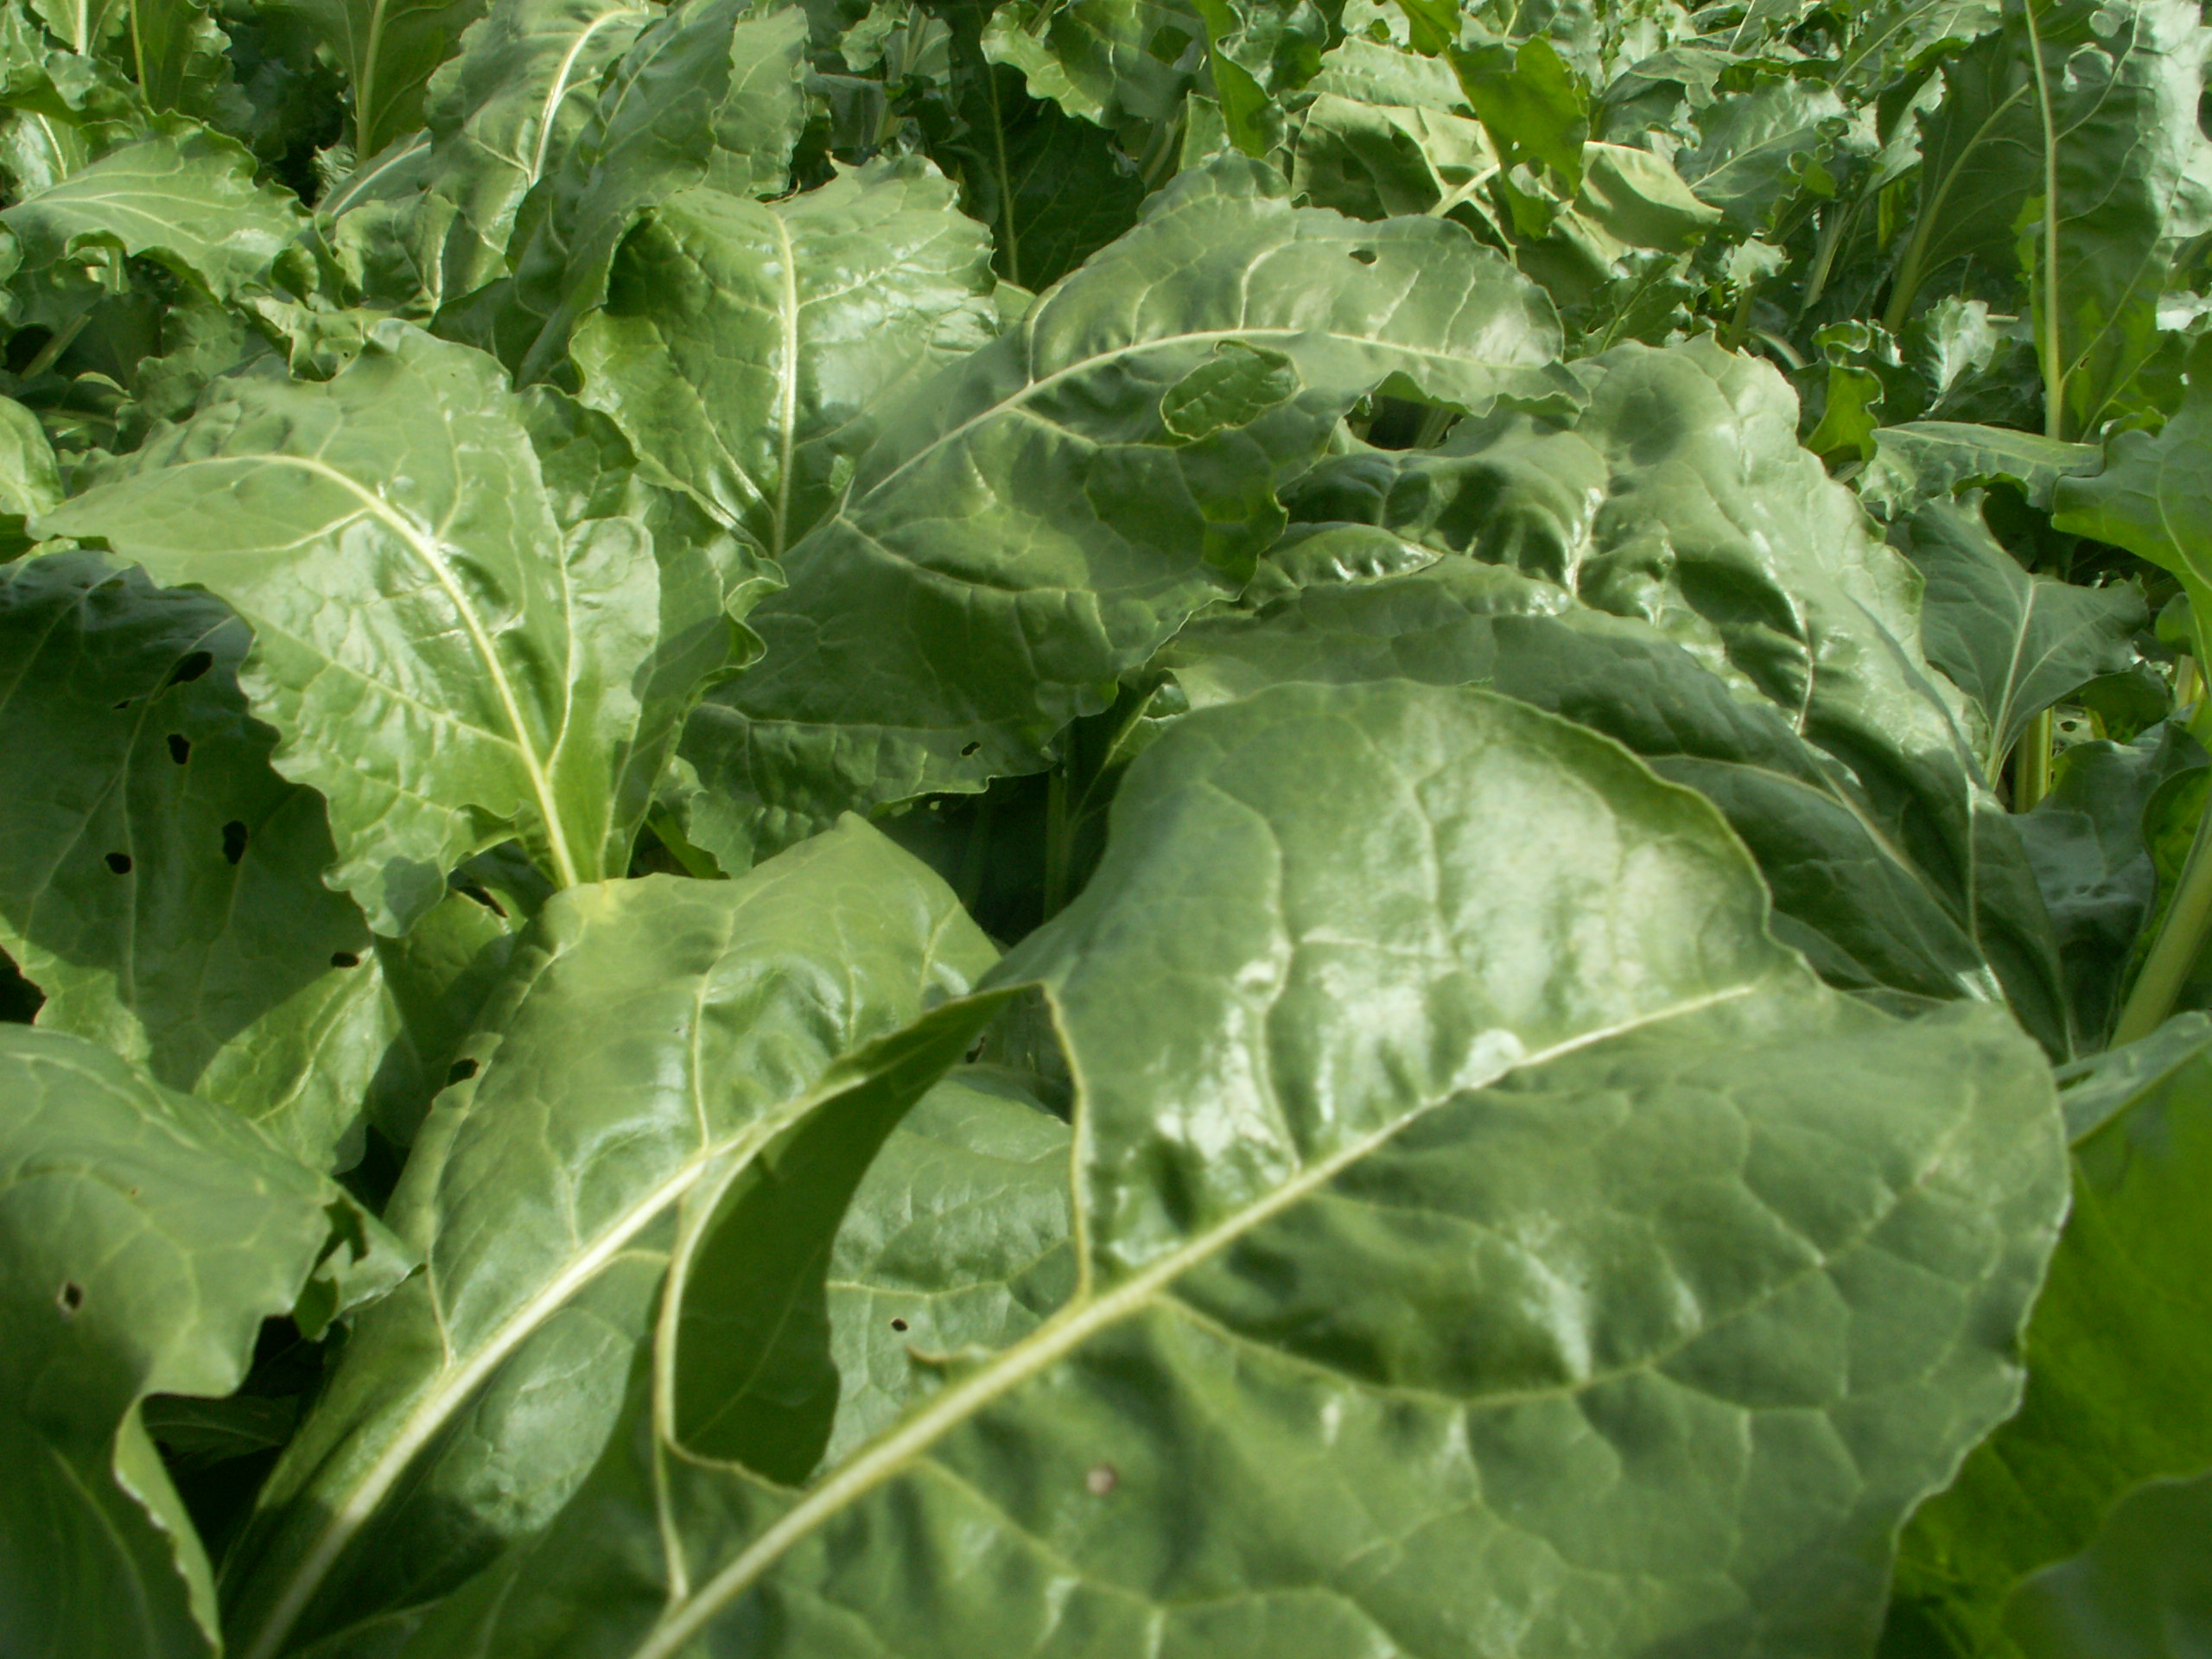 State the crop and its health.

beet, cercospora
